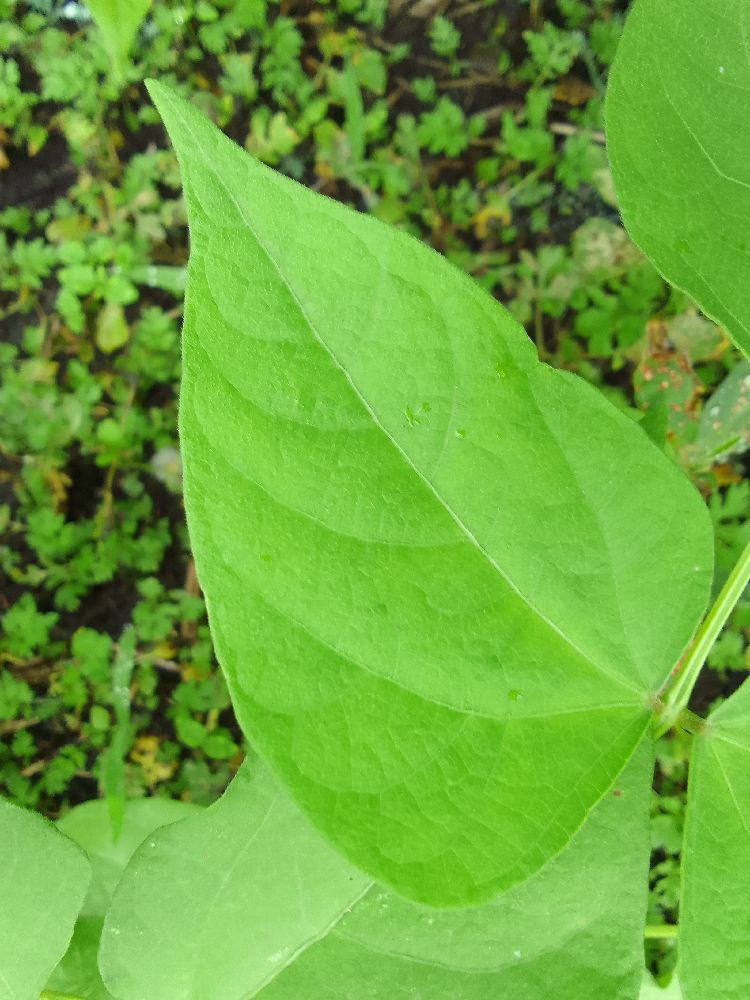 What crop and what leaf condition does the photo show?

common bean, healthy
